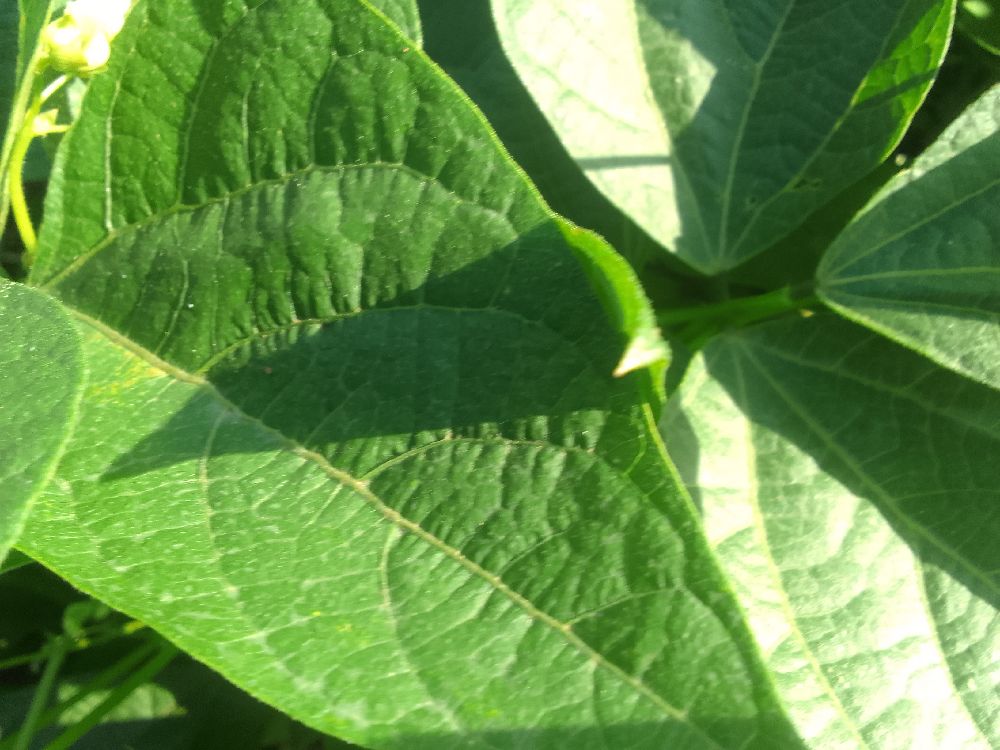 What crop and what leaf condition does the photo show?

common bean, healthy
